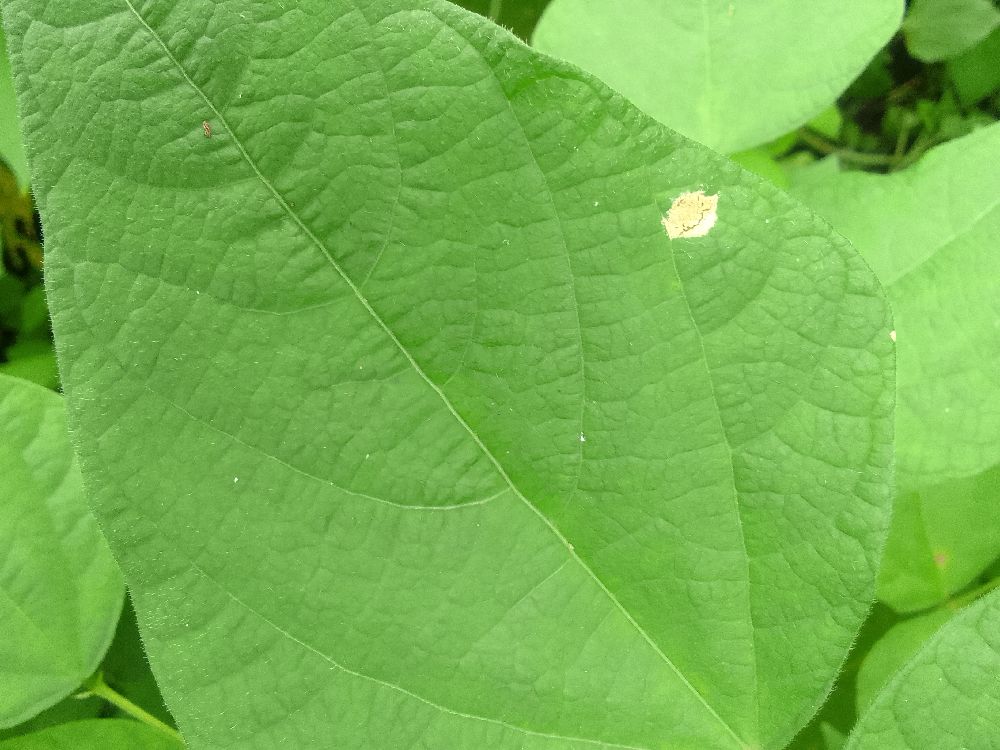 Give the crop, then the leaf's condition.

common bean, healthy
